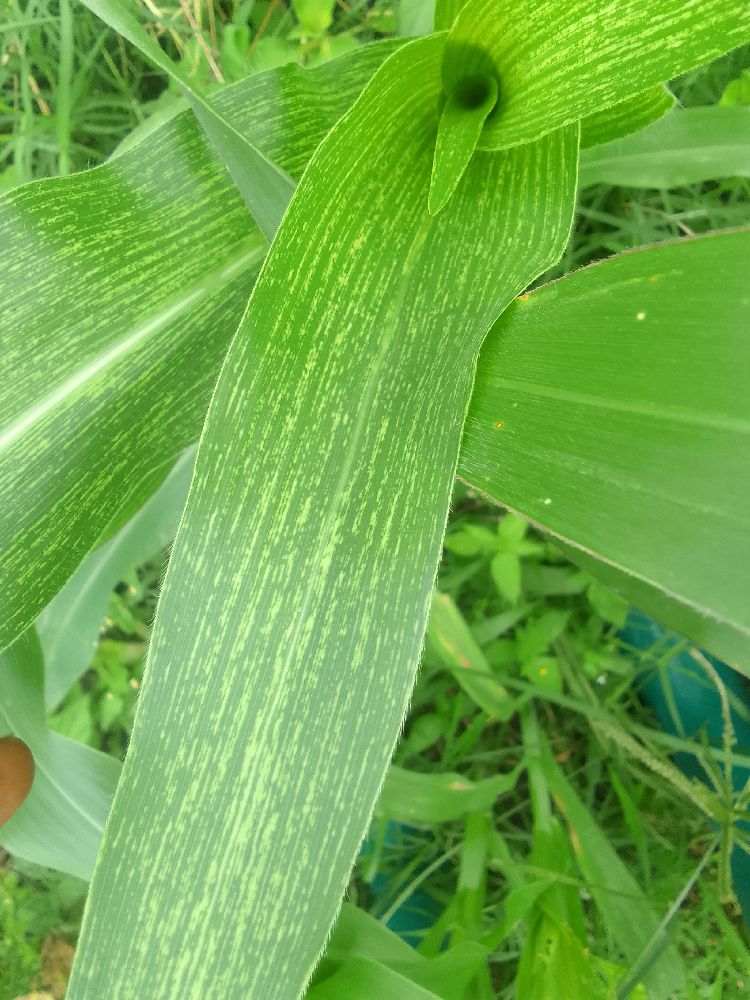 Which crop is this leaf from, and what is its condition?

maize, maize streak virus
